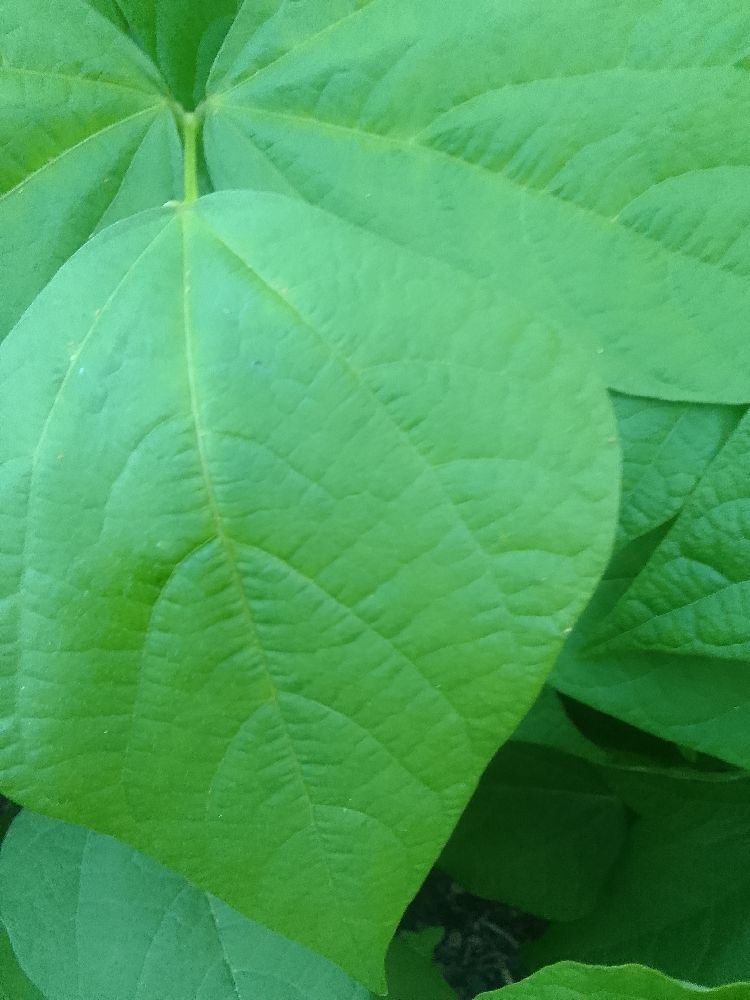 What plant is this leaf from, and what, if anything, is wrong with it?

common bean, healthy
